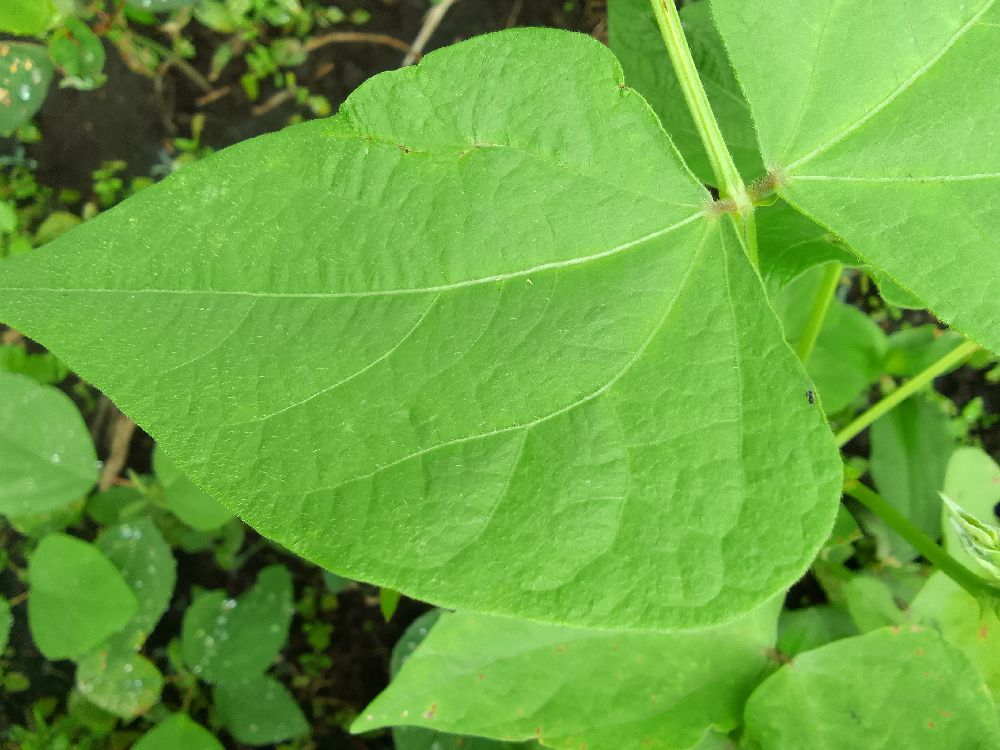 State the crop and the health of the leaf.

common bean, healthy
